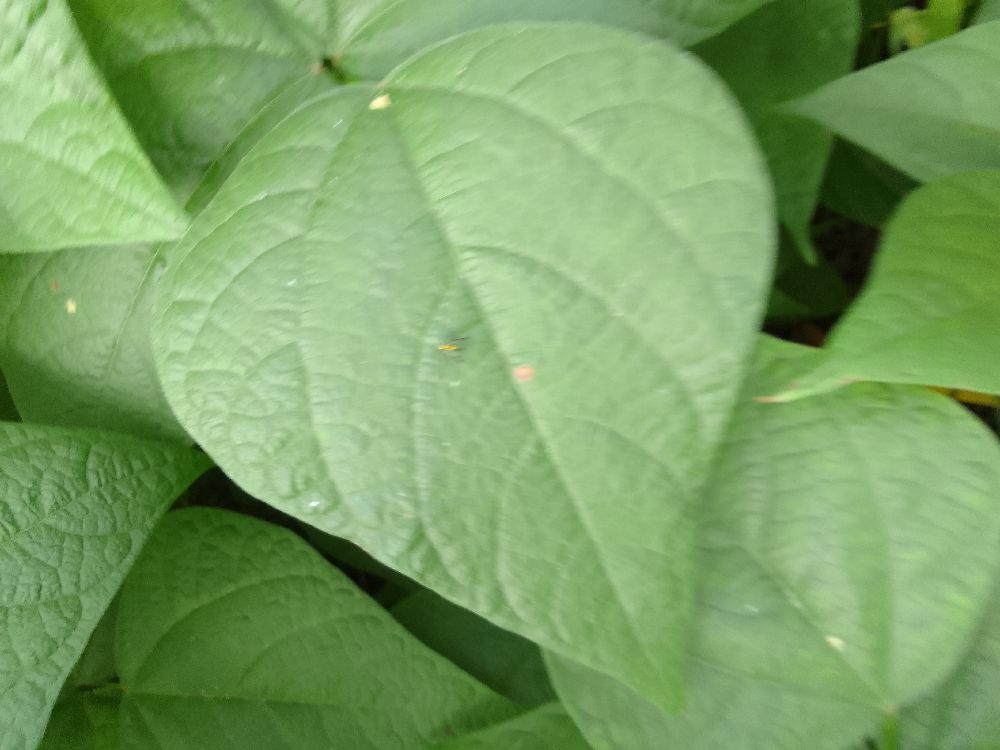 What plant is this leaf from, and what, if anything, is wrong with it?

common bean, healthy
